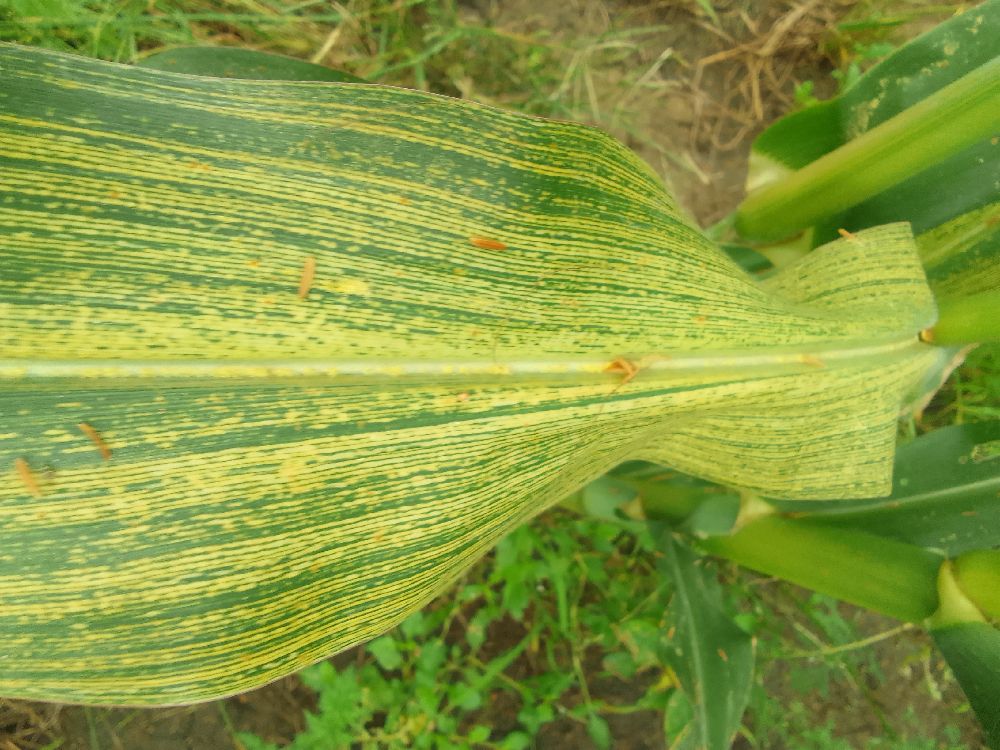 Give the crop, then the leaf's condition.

maize, maize streak virus
